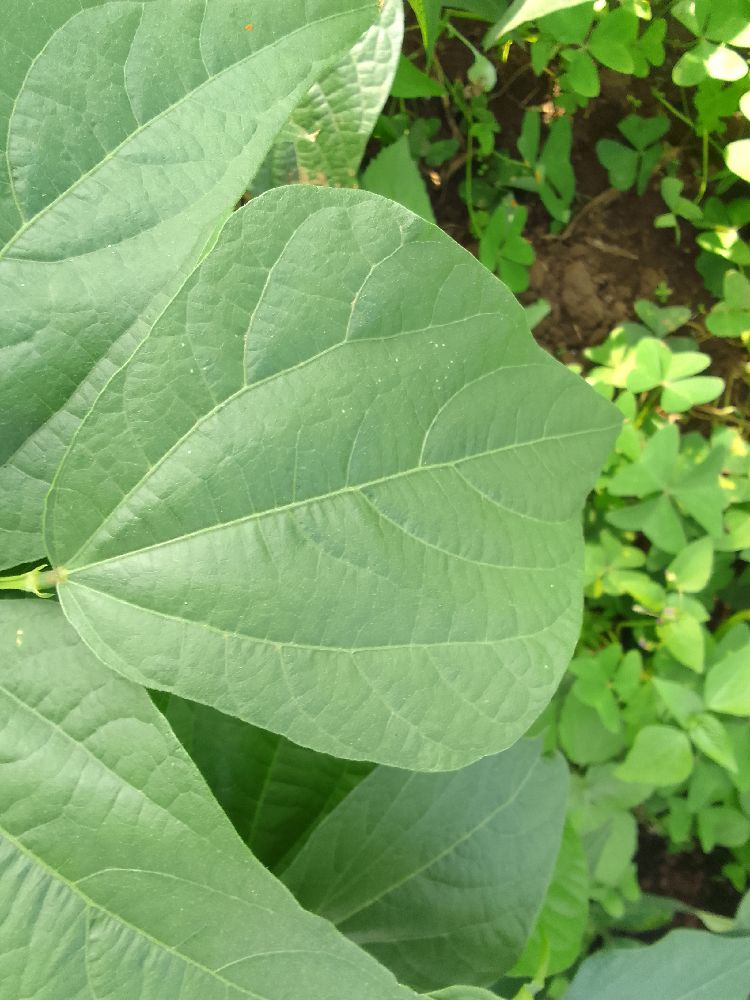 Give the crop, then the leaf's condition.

common bean, healthy
